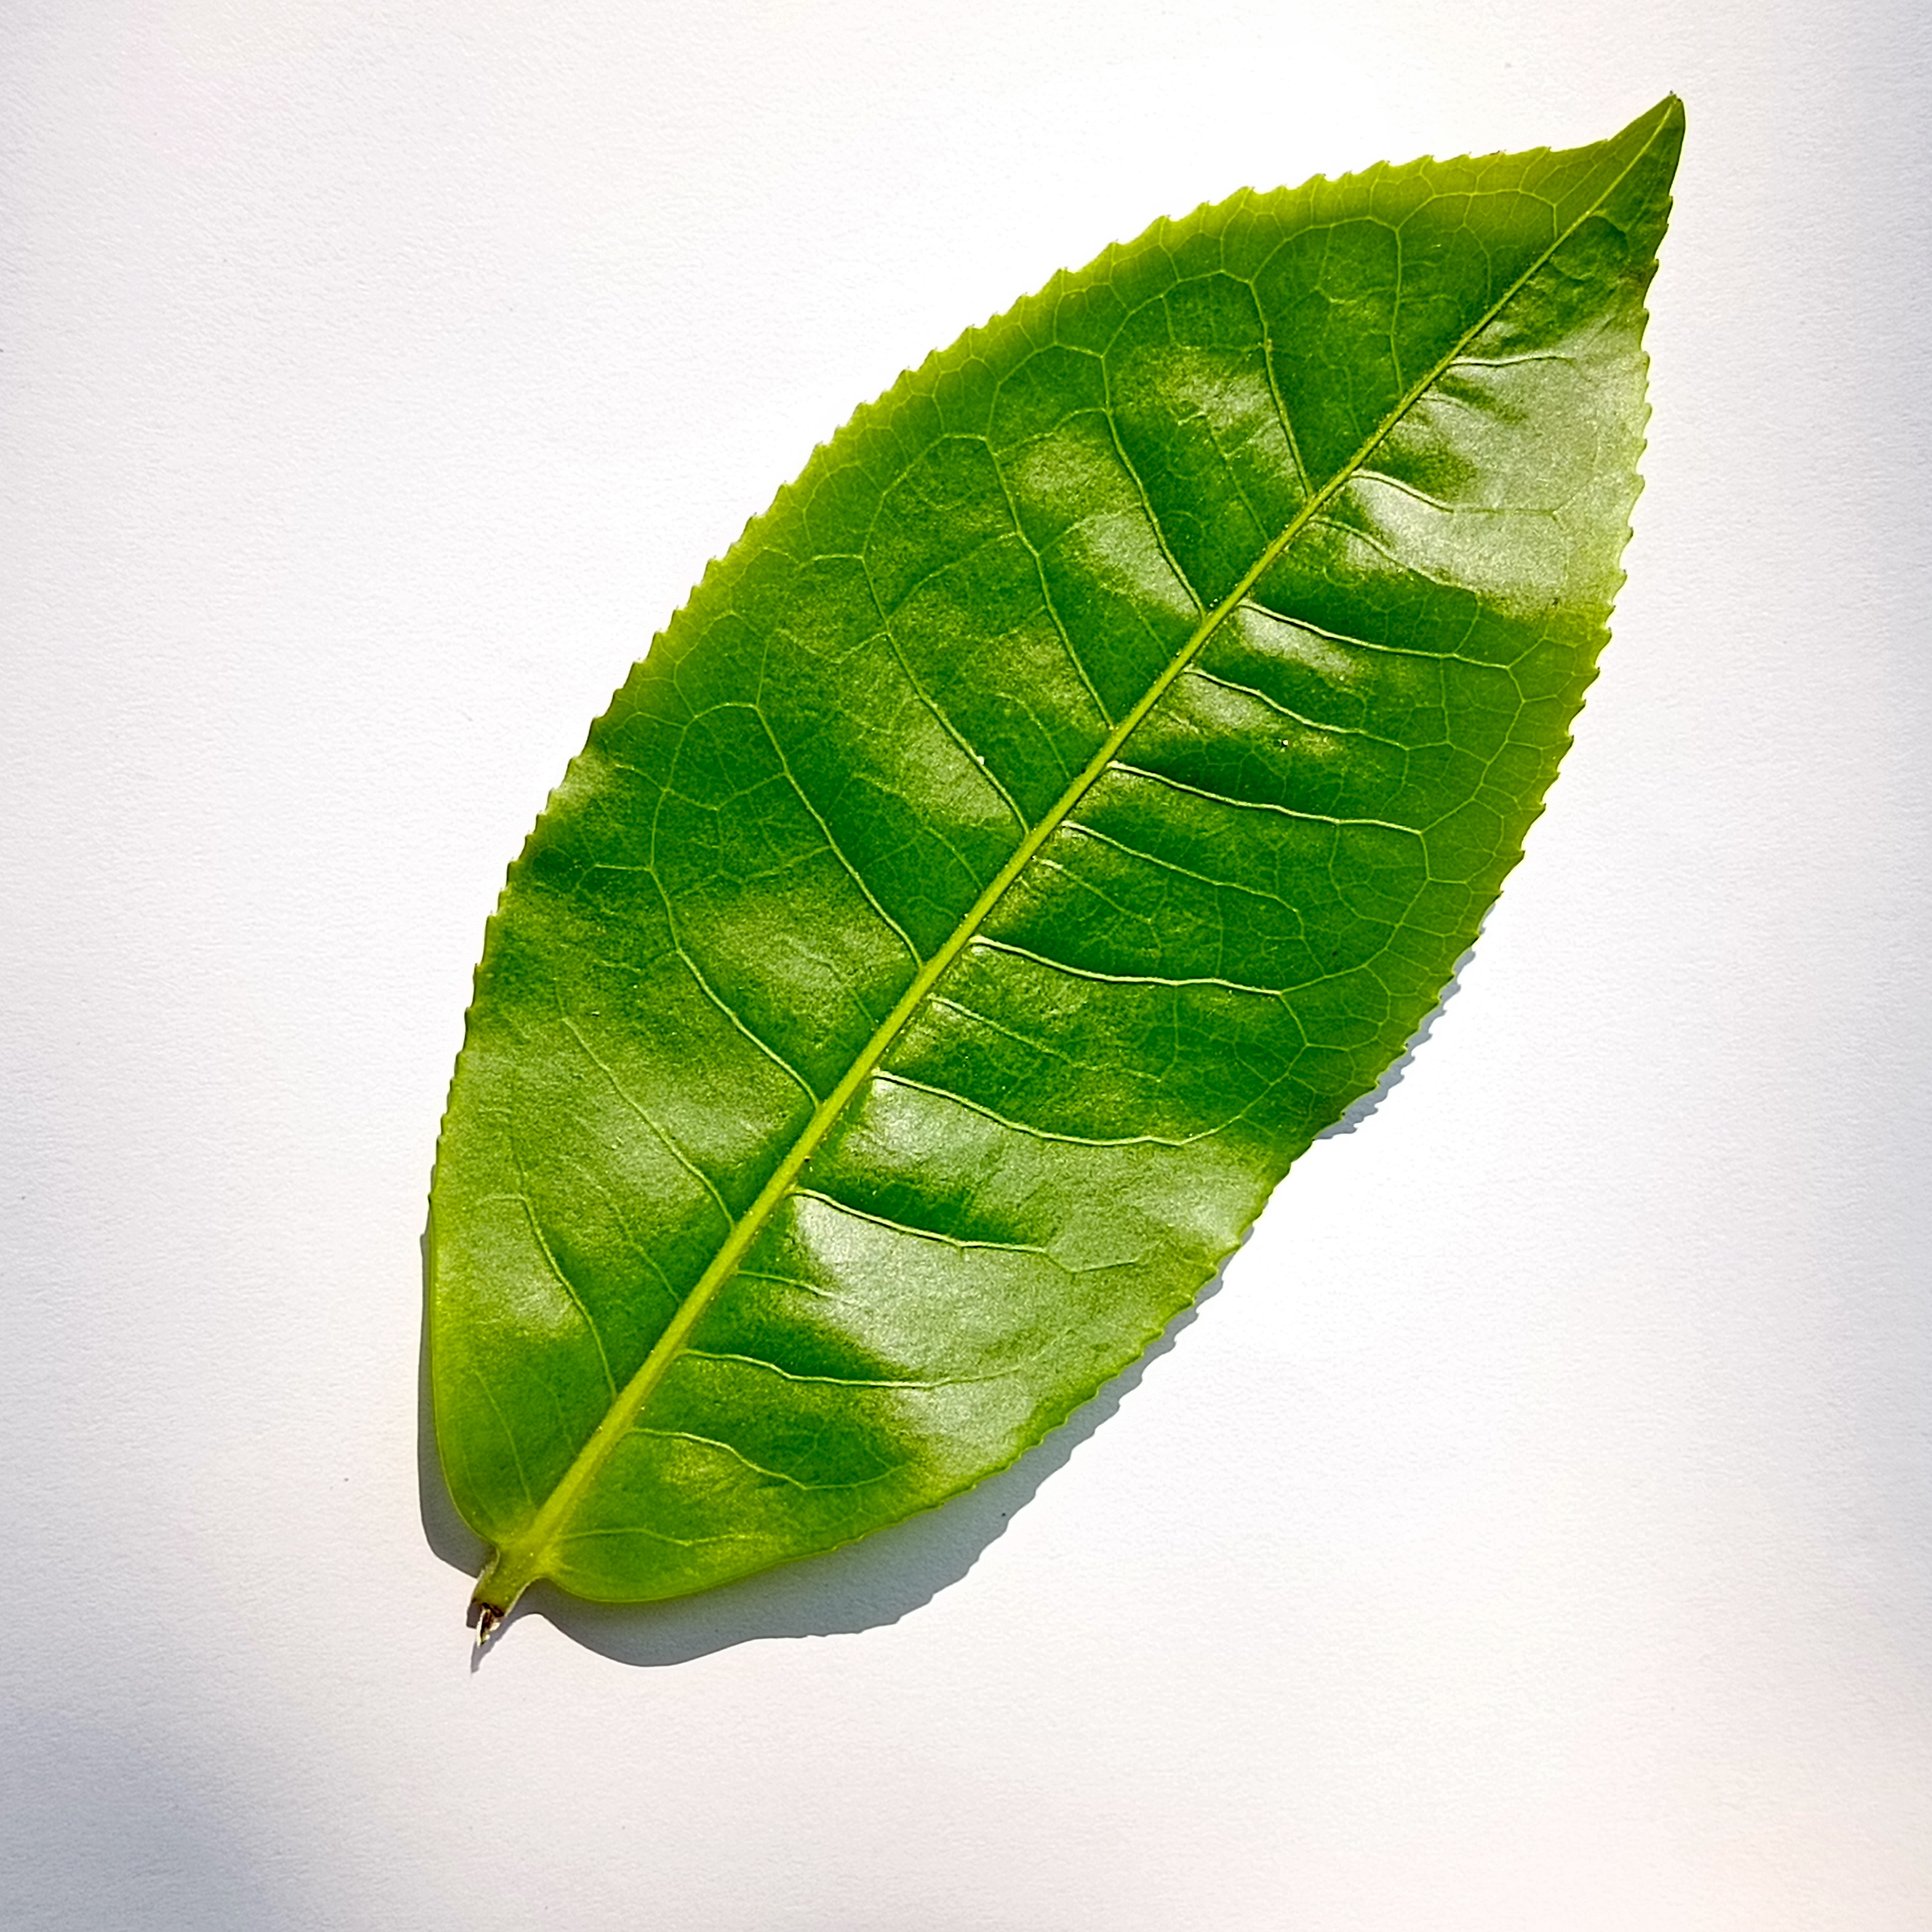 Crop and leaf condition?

tea, healthy
